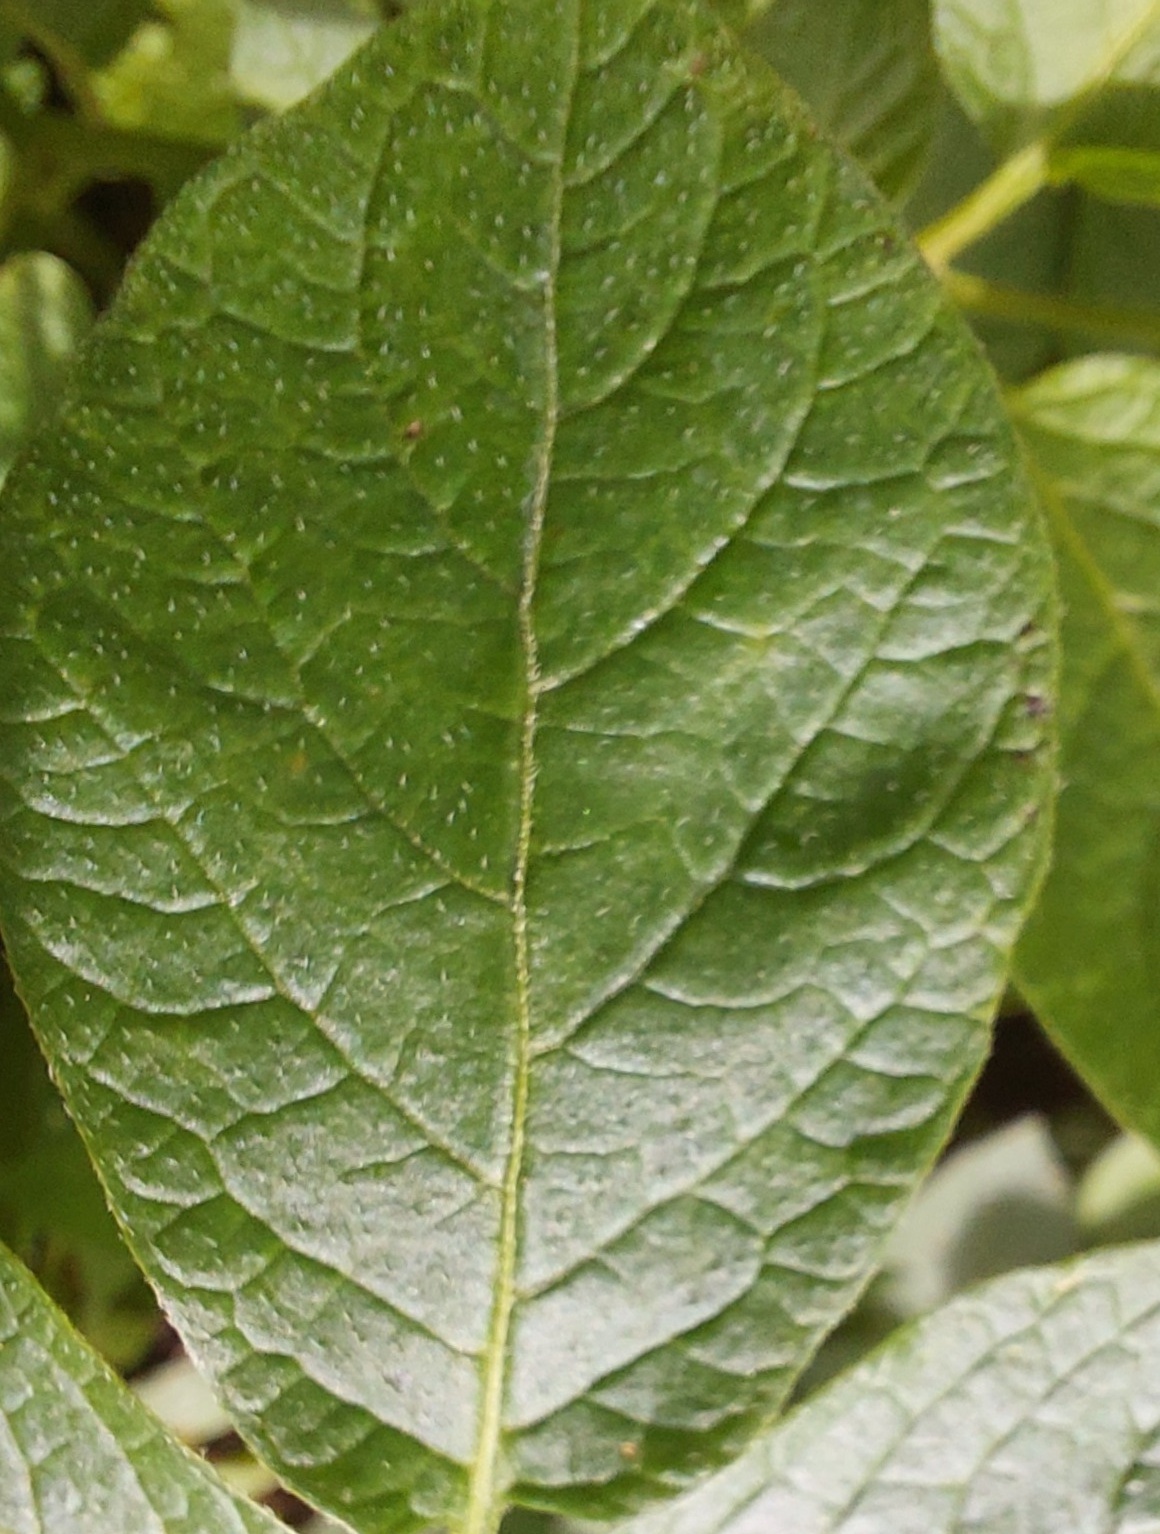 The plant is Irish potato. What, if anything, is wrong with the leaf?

healthy
